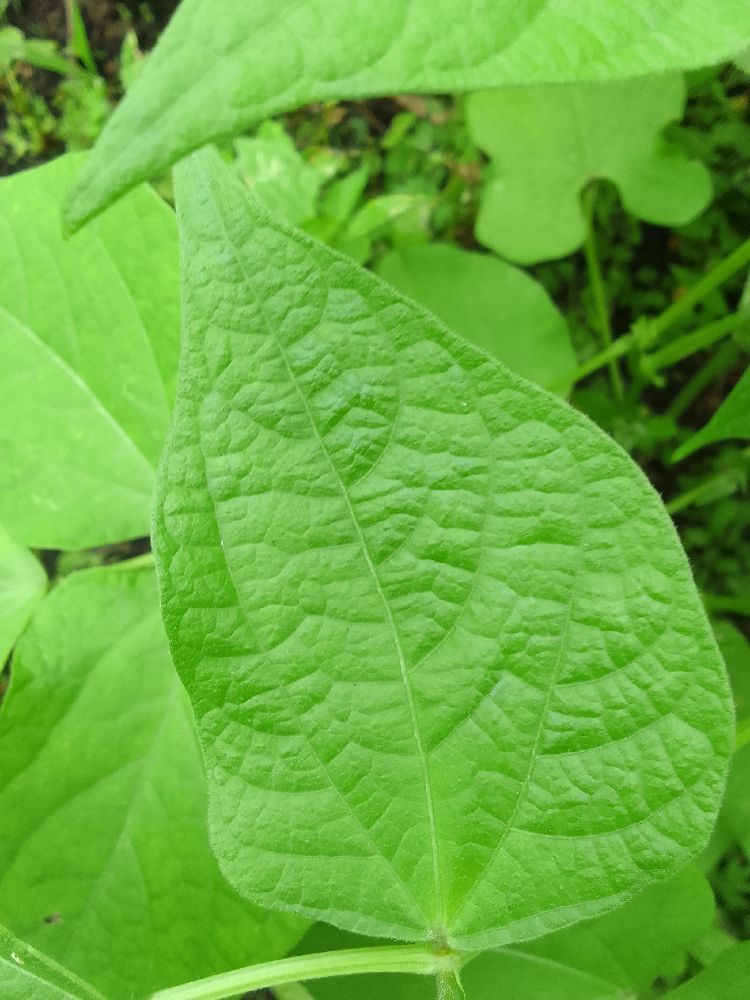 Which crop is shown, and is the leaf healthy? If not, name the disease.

common bean, healthy
